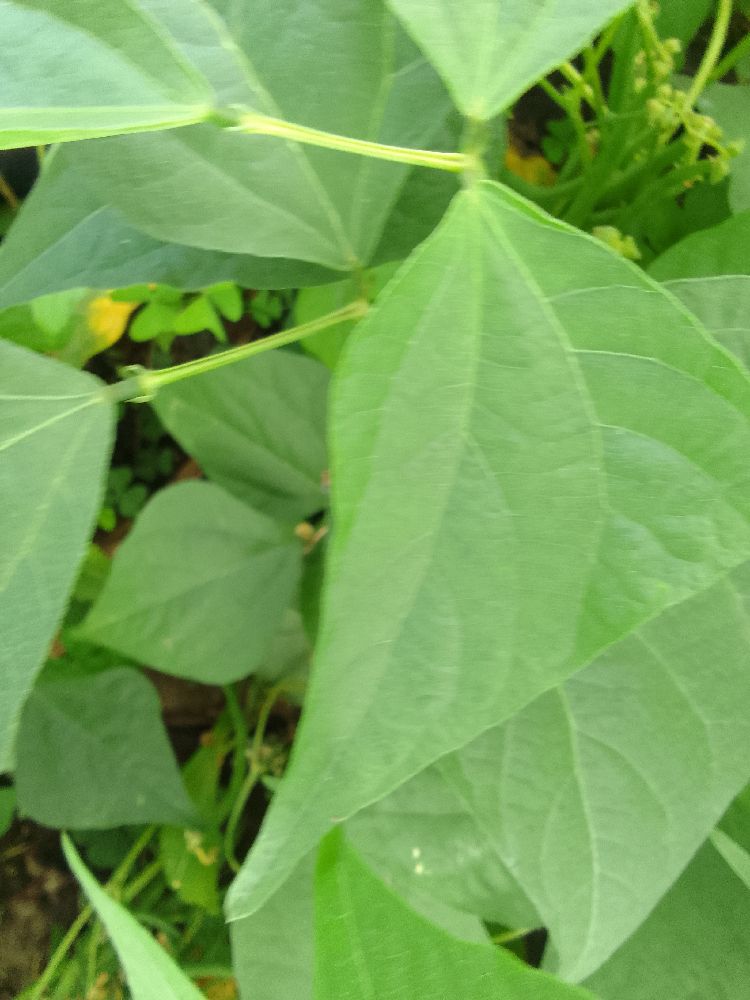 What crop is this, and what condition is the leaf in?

common bean, healthy
